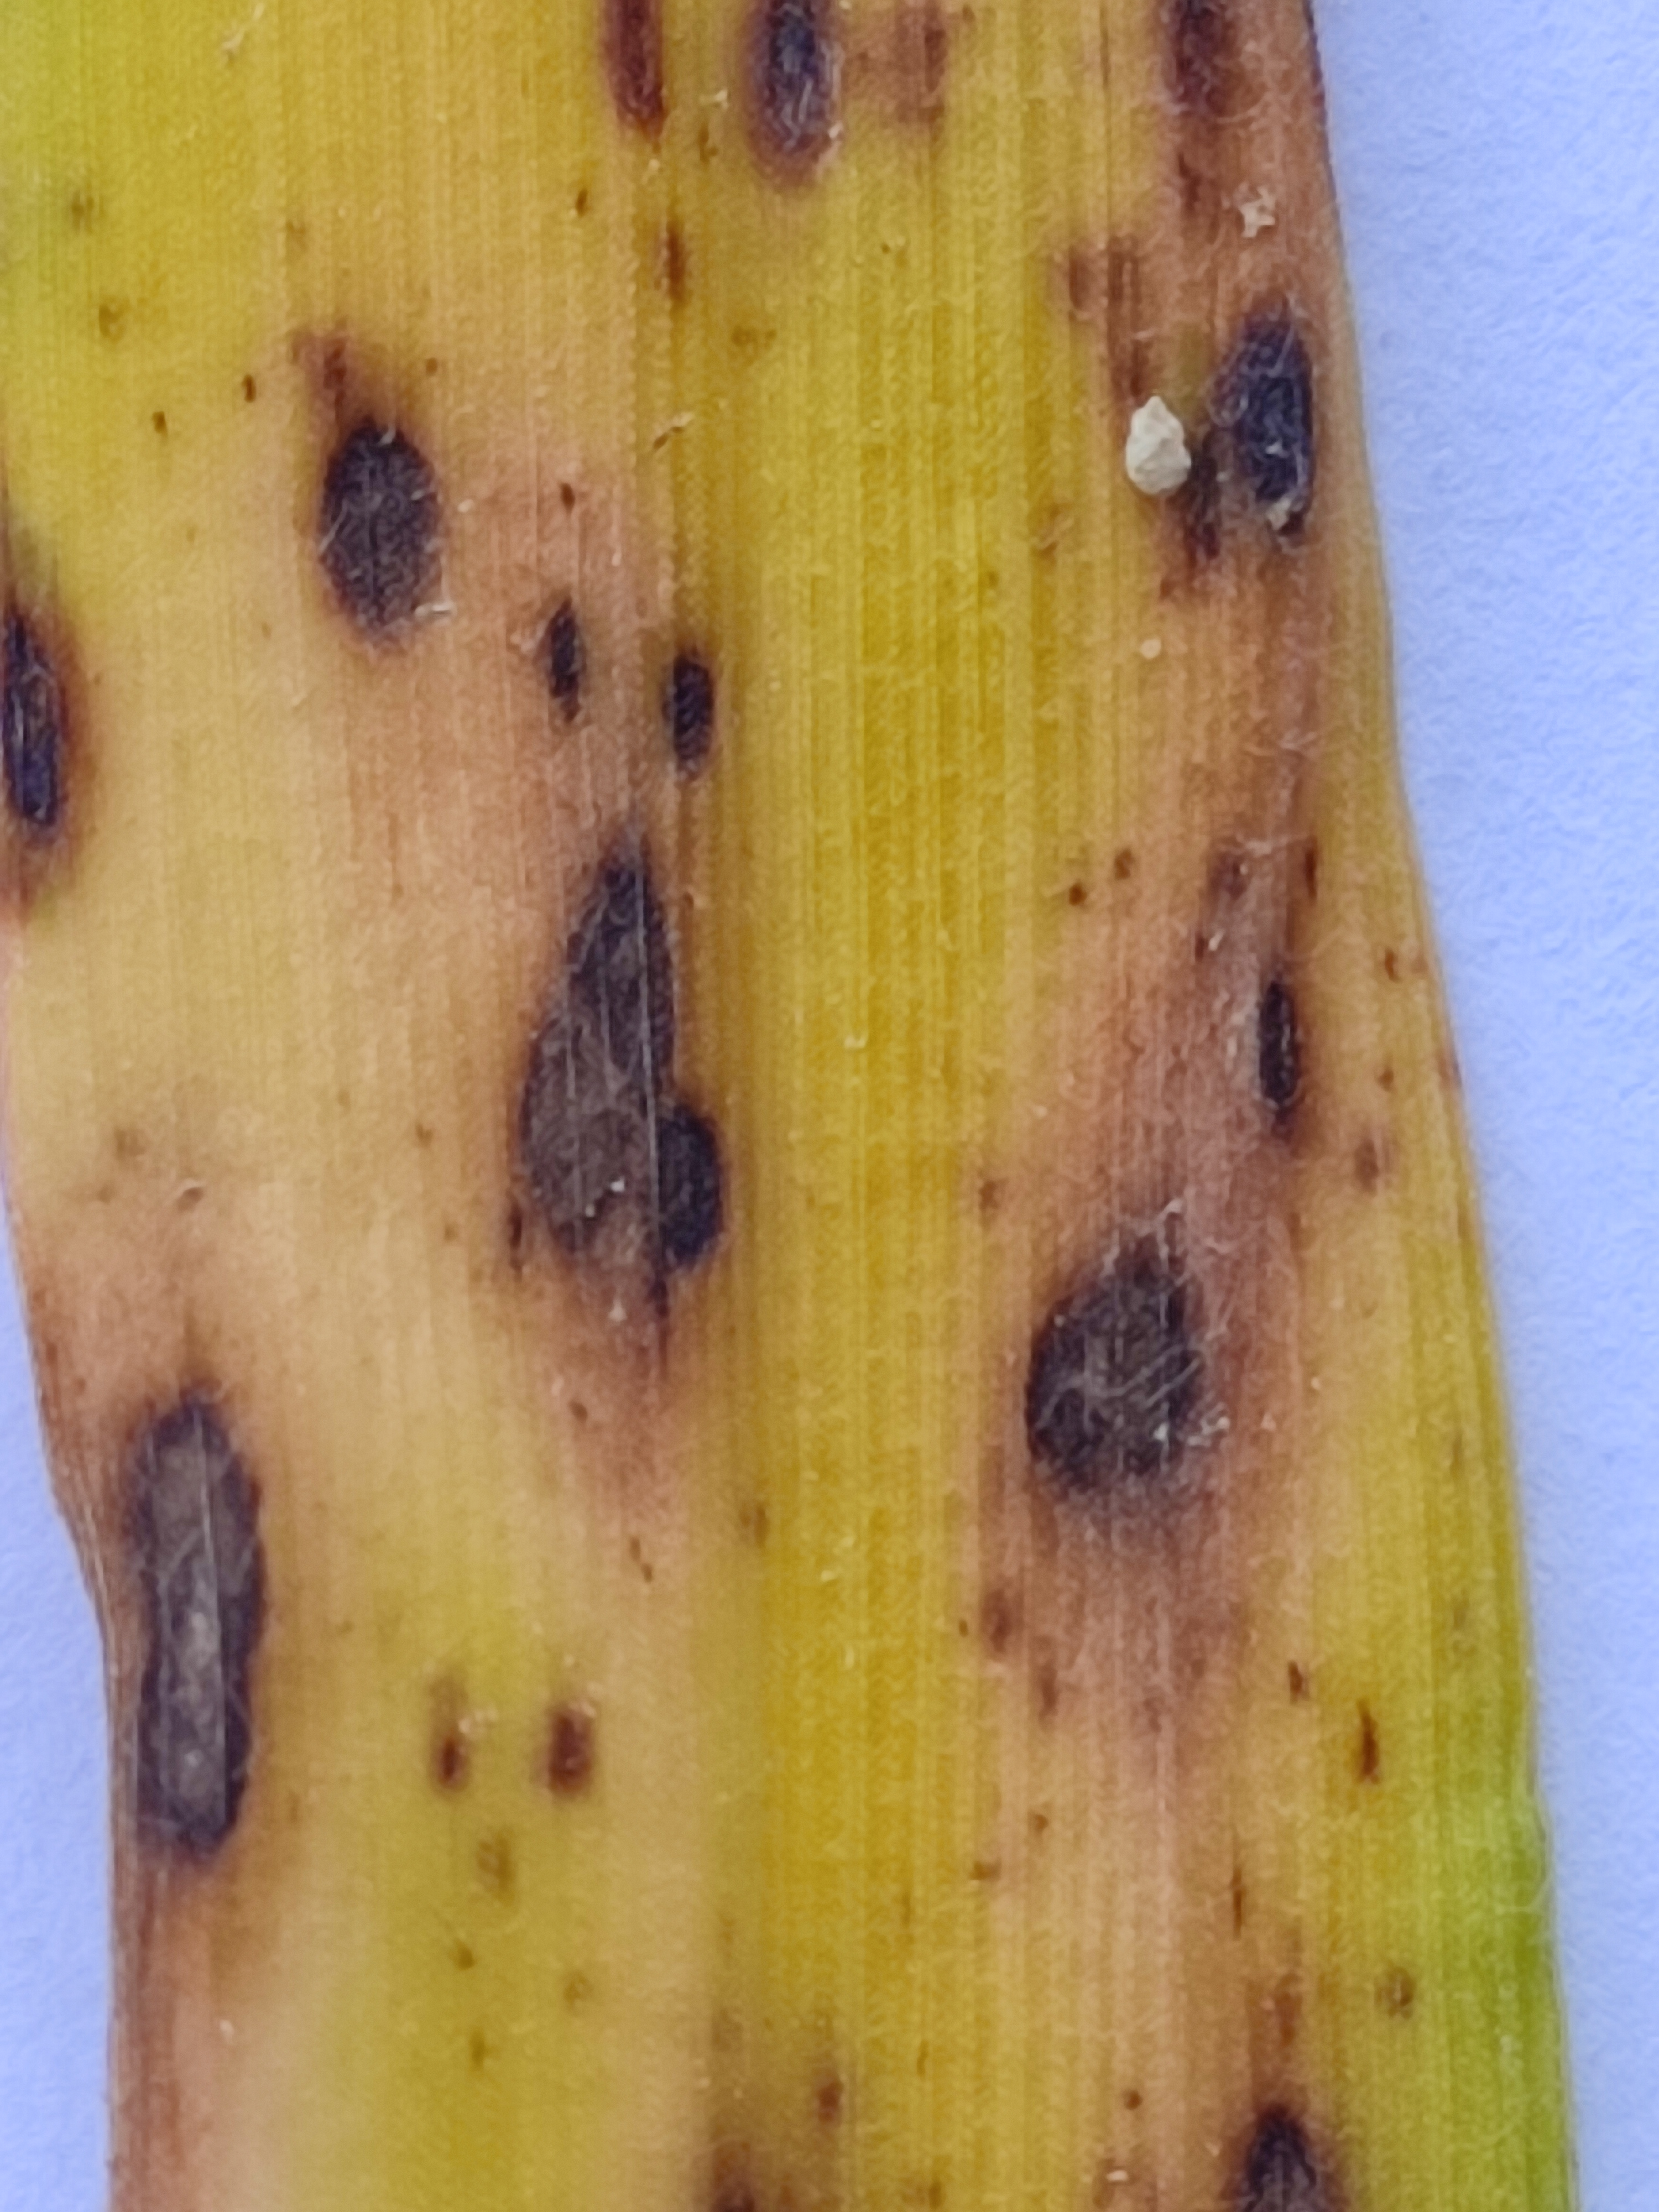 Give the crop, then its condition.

pearl millet, pyricularia sp.
